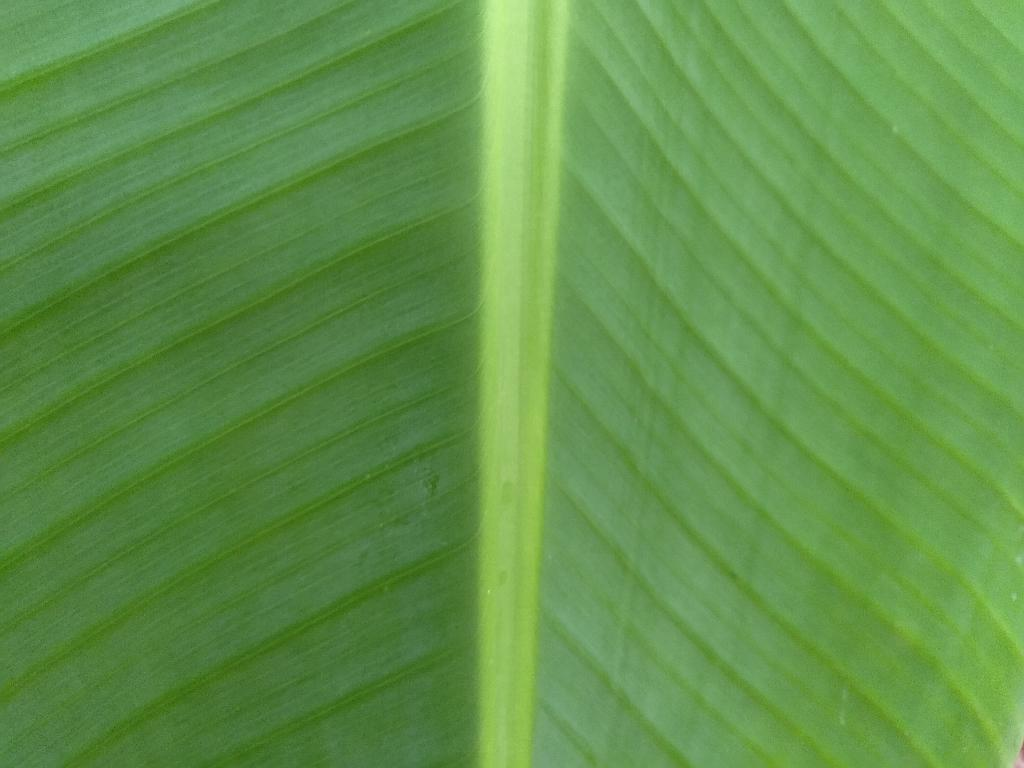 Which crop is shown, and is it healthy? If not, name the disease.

banana, healthy
